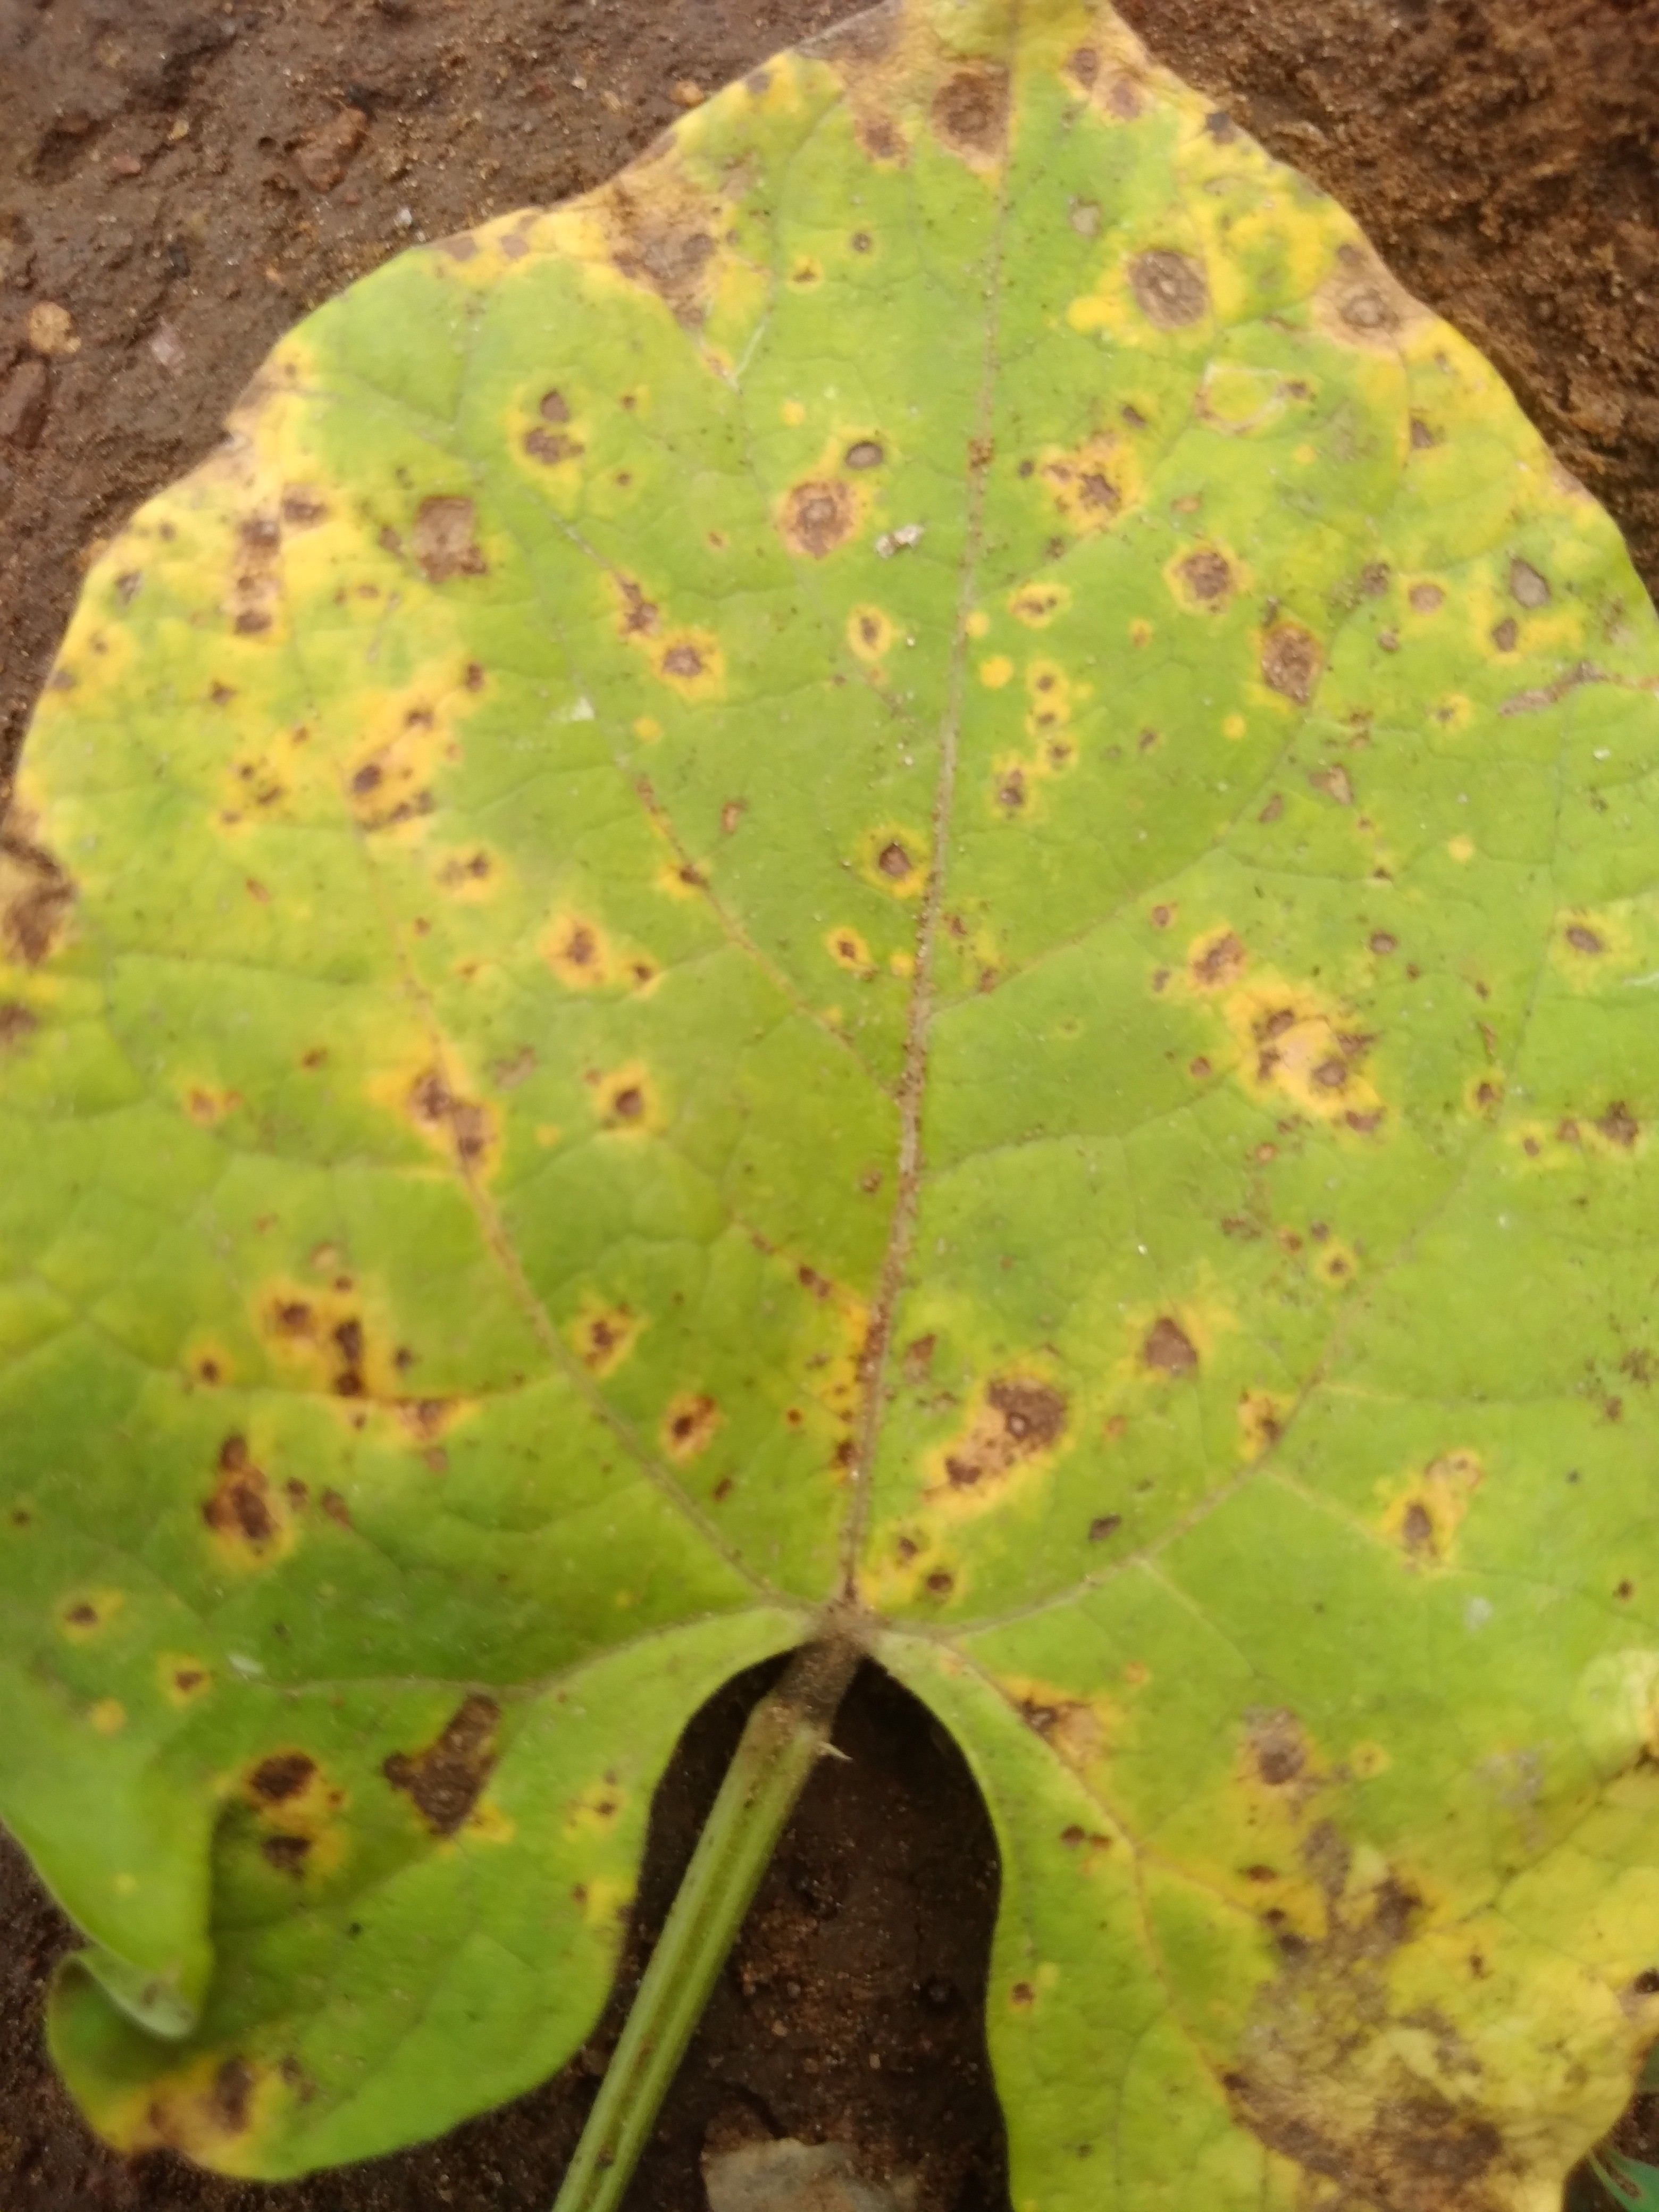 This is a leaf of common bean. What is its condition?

rust
